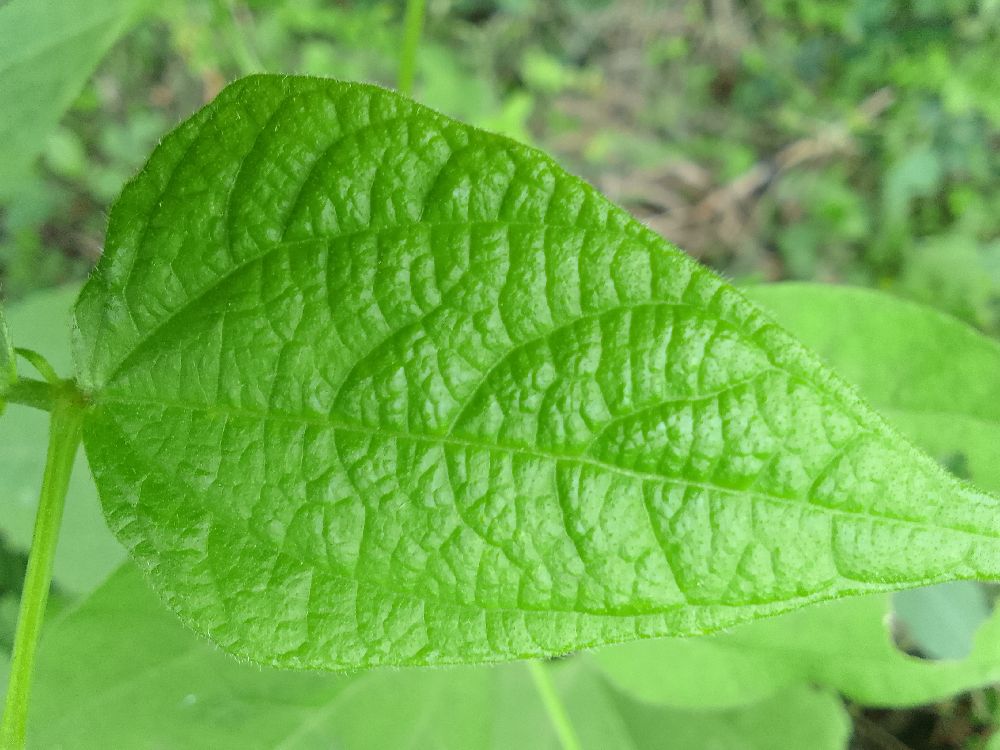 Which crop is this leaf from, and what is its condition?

common bean, healthy
